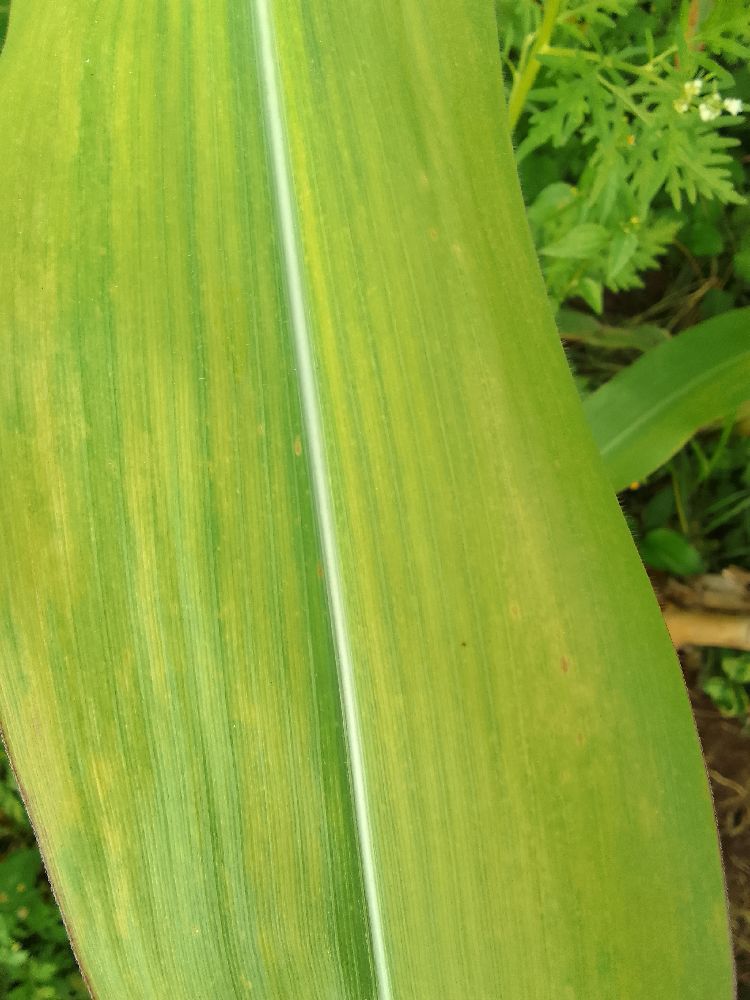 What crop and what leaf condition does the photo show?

maize, maize lethal necrosis
